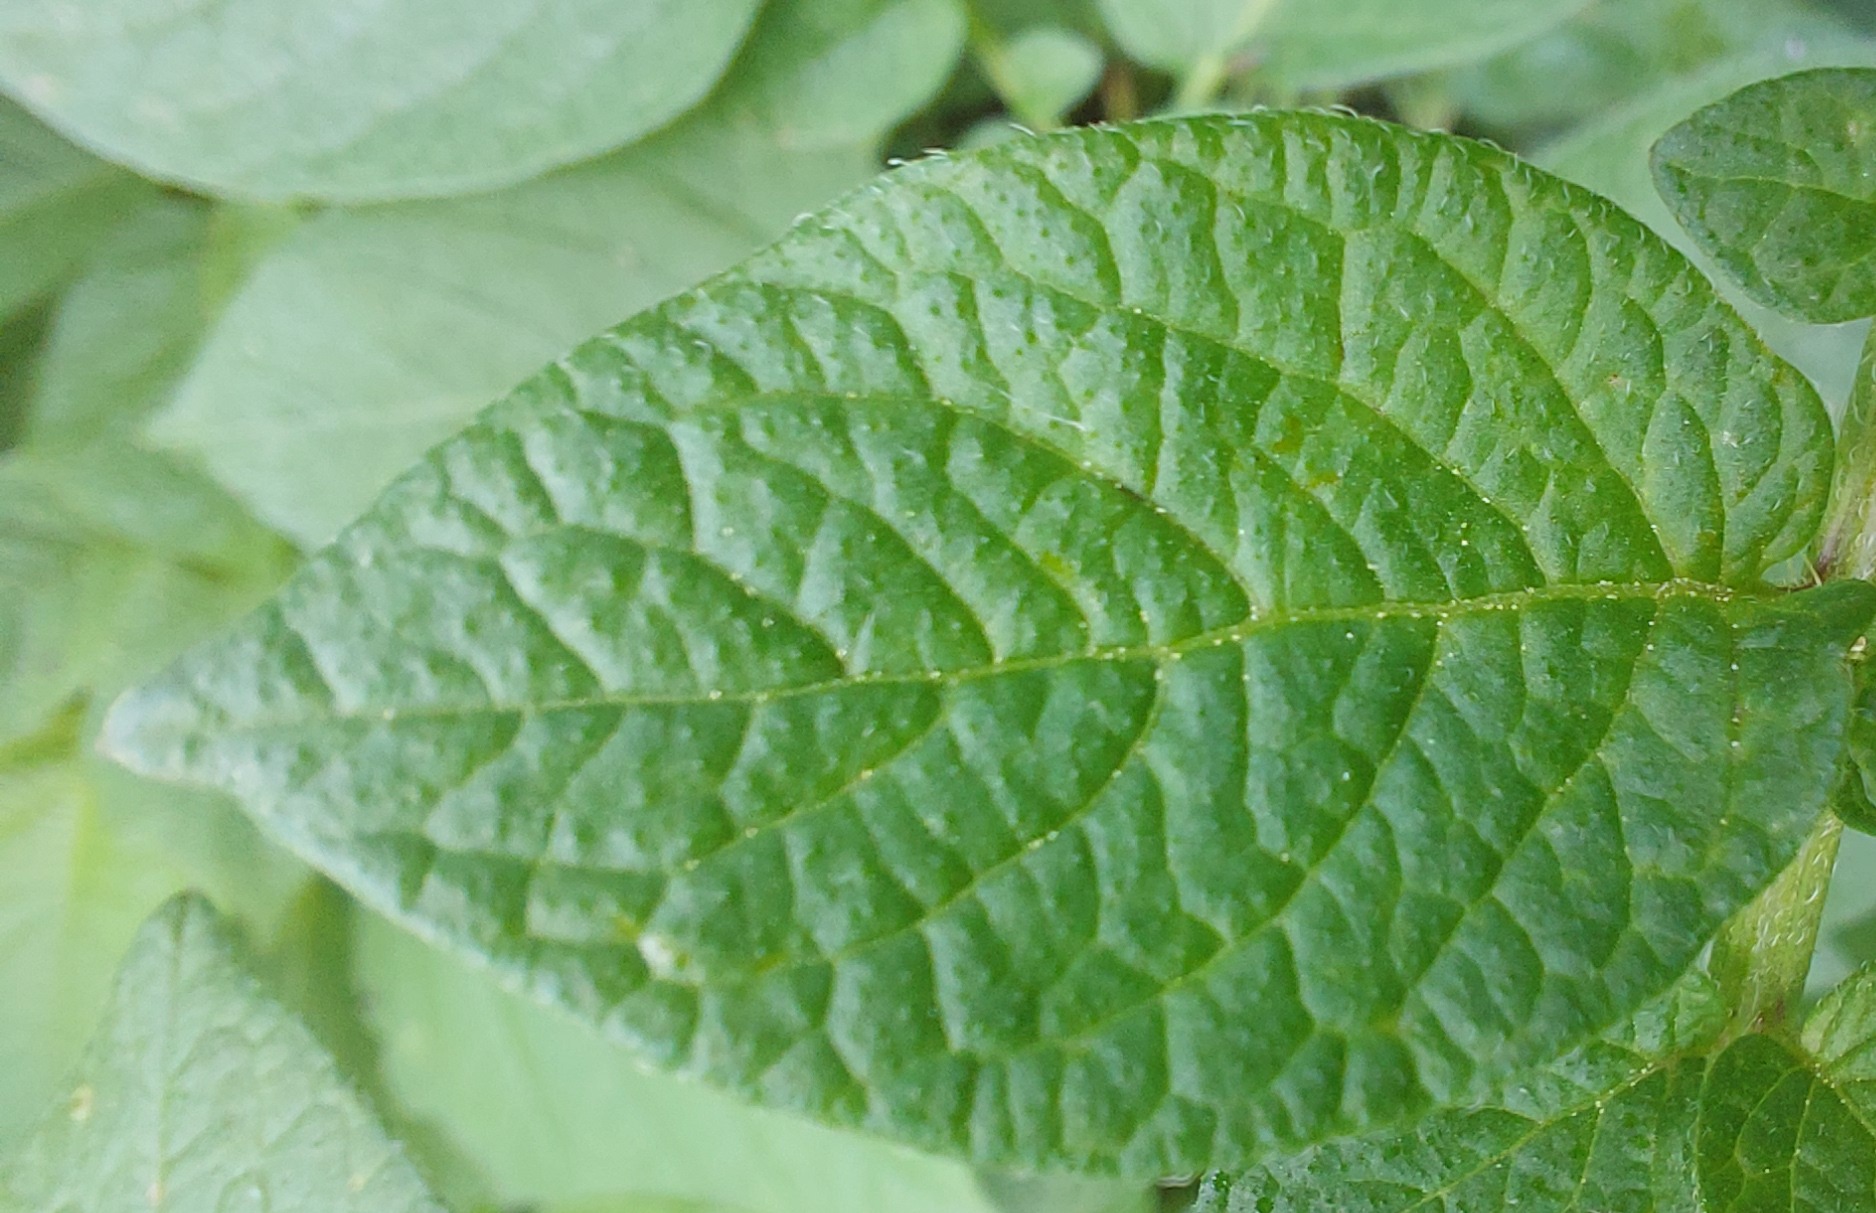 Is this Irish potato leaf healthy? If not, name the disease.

healthy
